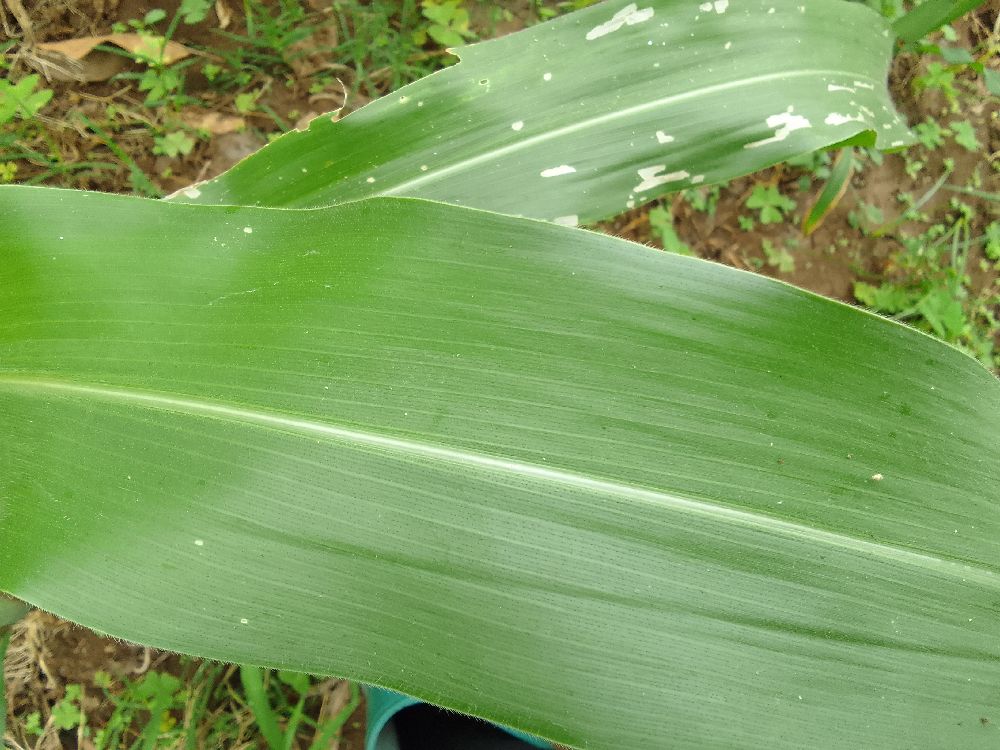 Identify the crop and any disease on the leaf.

maize, healthy
